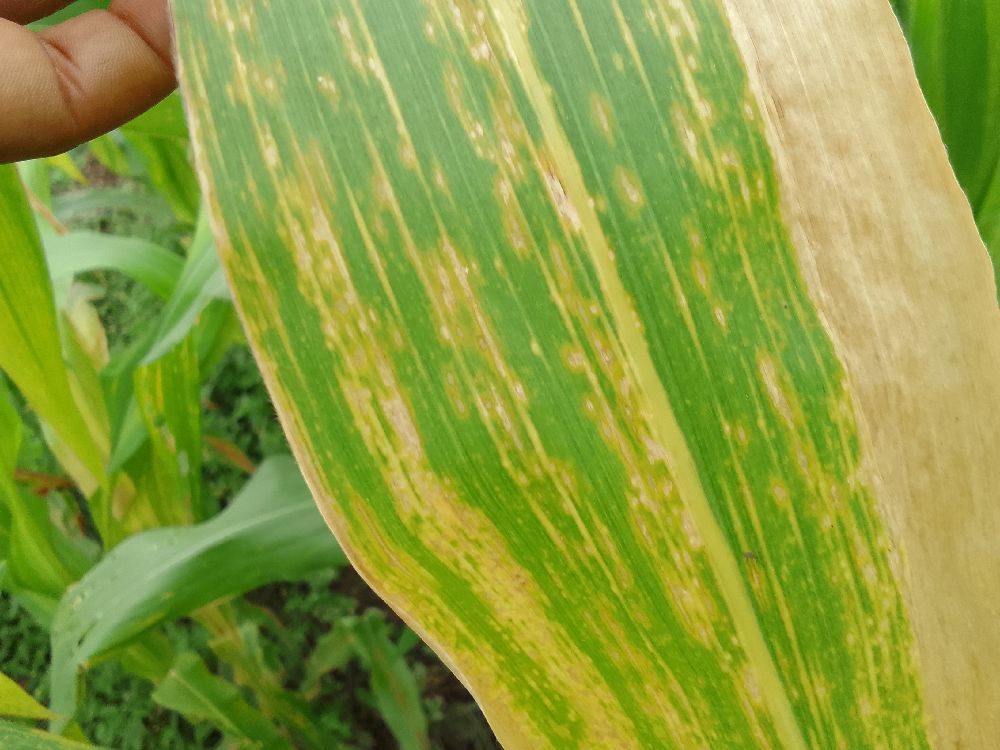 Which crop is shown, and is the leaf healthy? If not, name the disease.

maize, maize lethal necrosis
